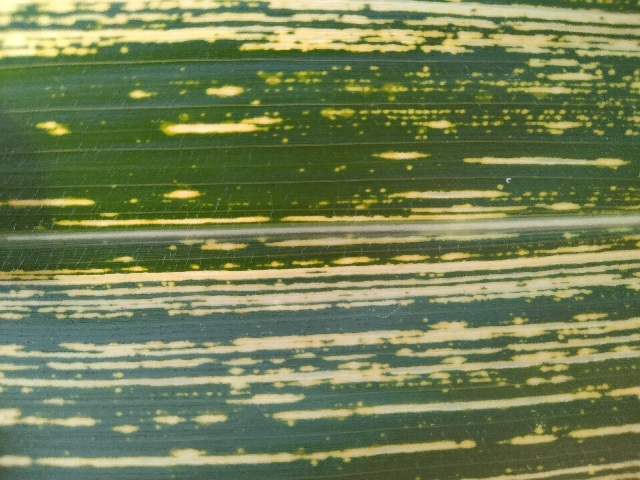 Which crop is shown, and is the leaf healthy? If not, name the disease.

maize, maize streak virus
